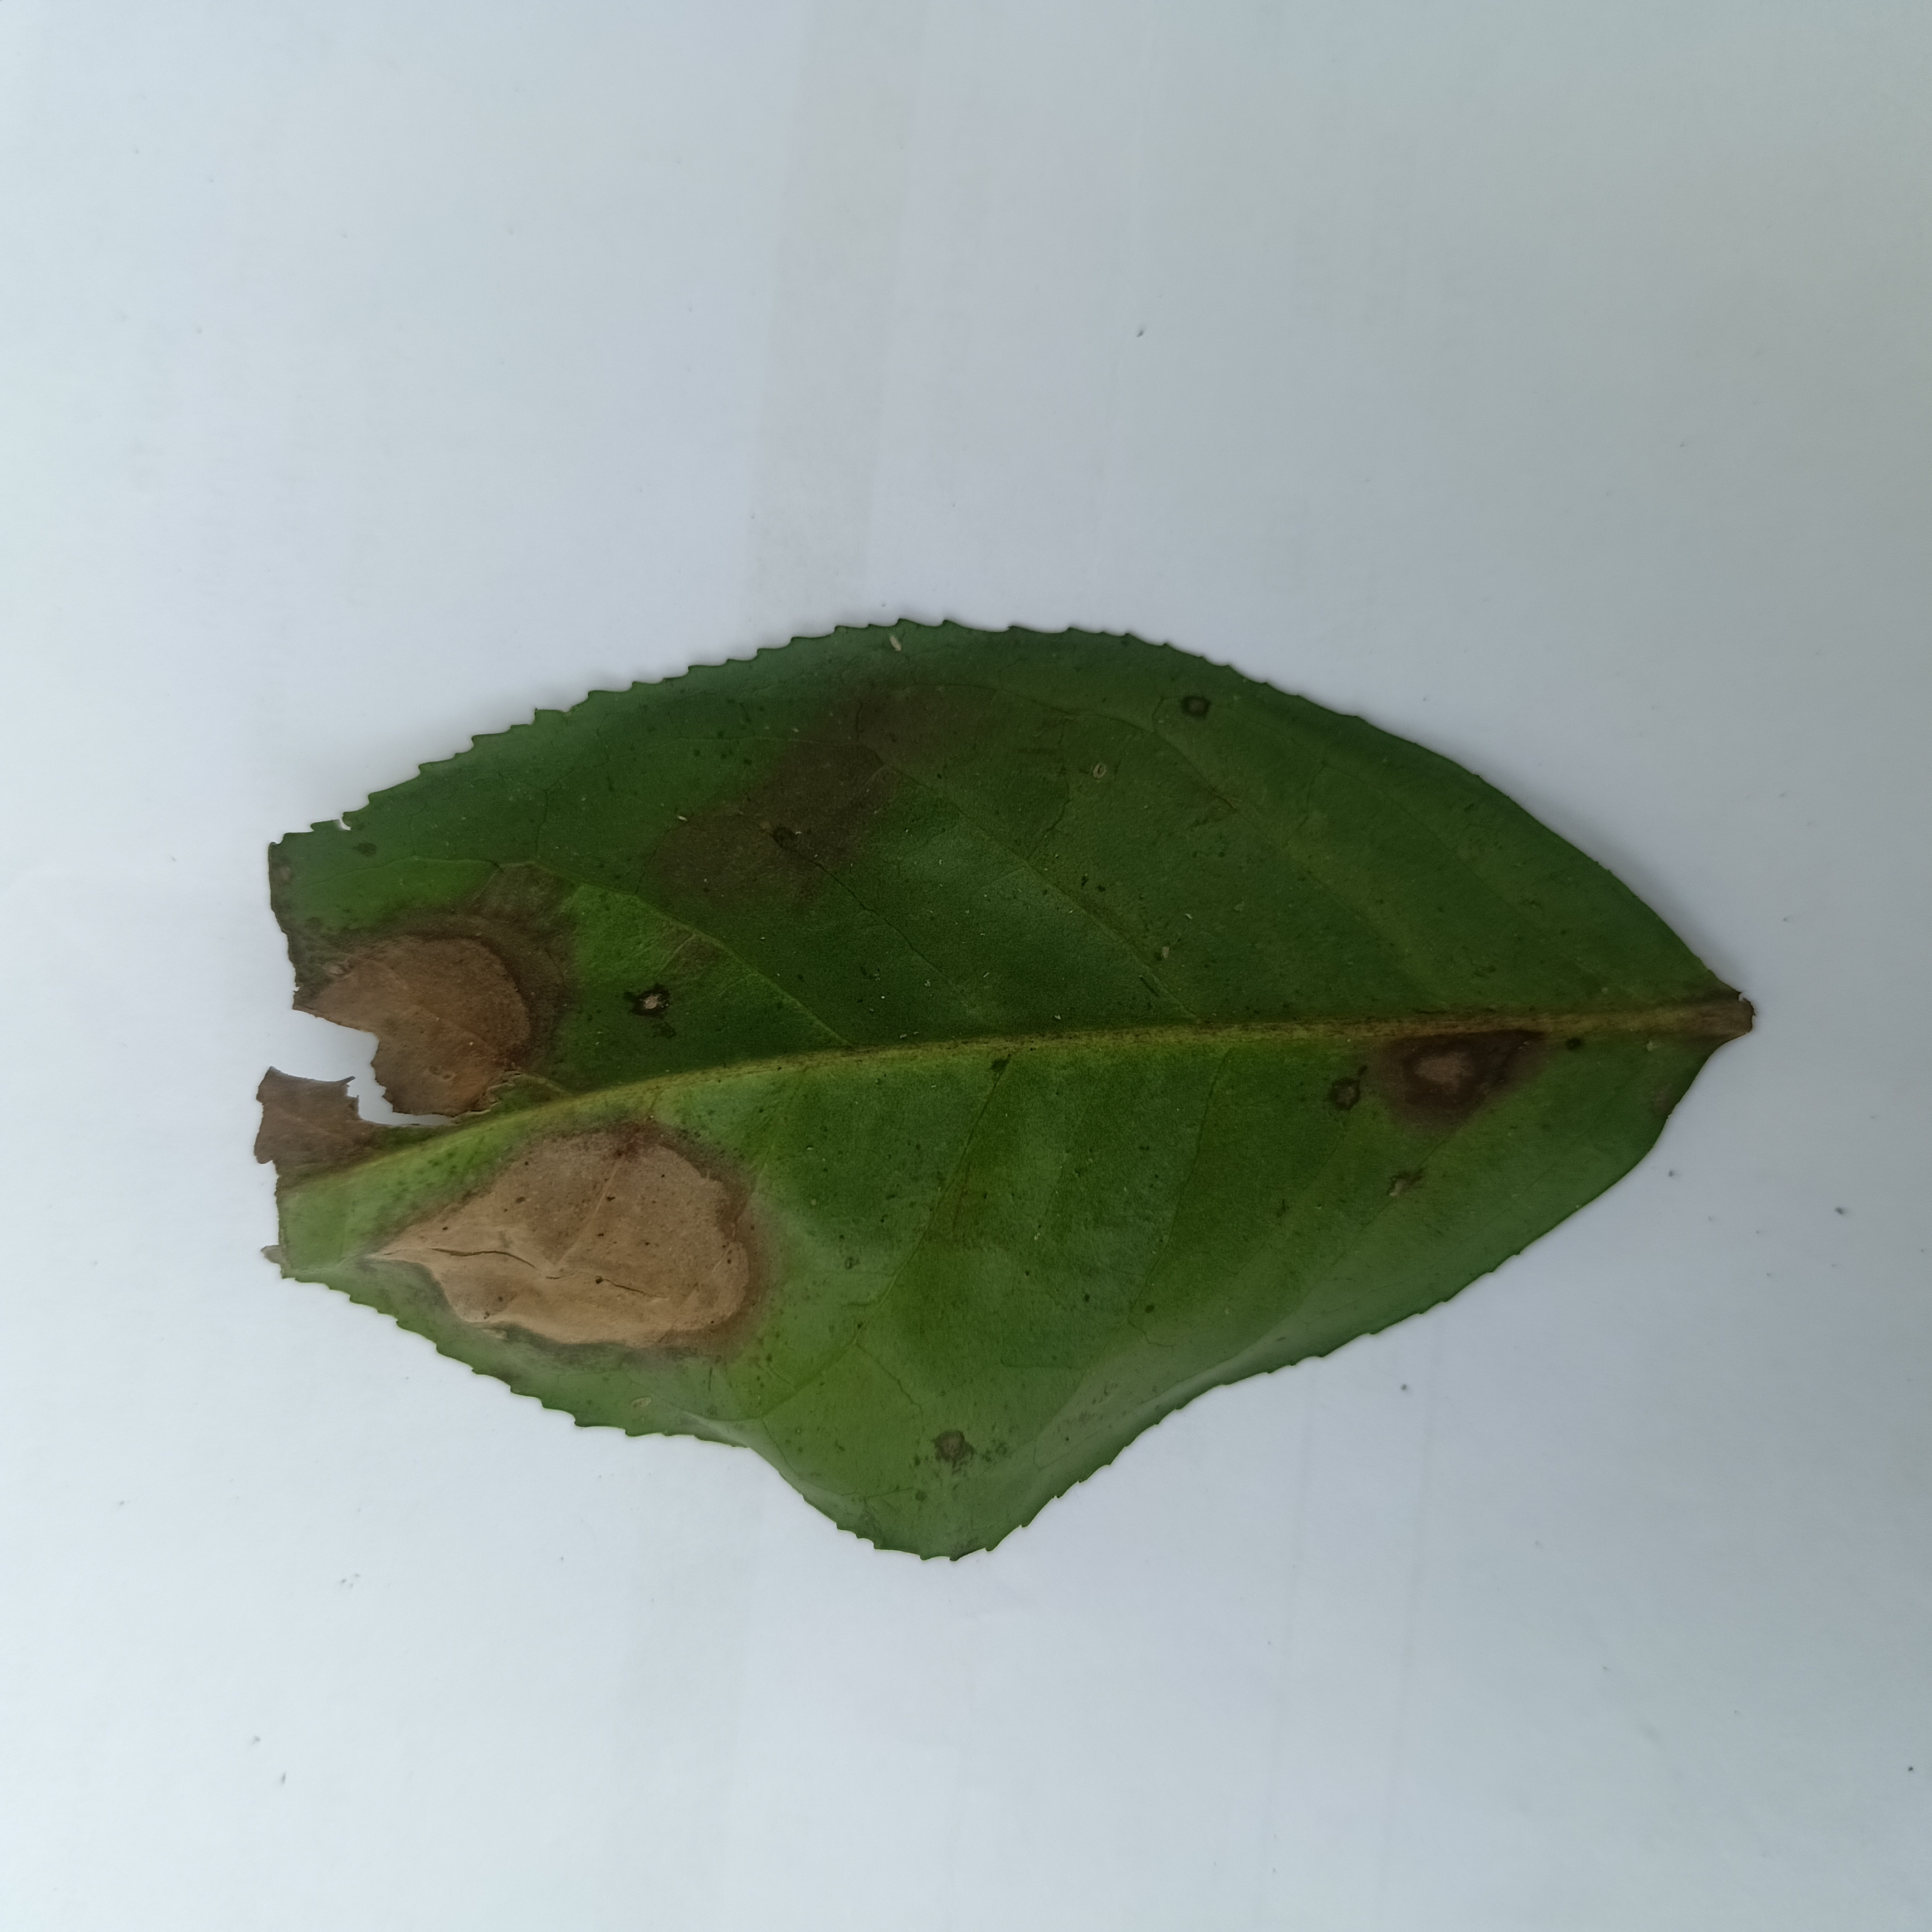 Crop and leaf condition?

tea, brown blight
